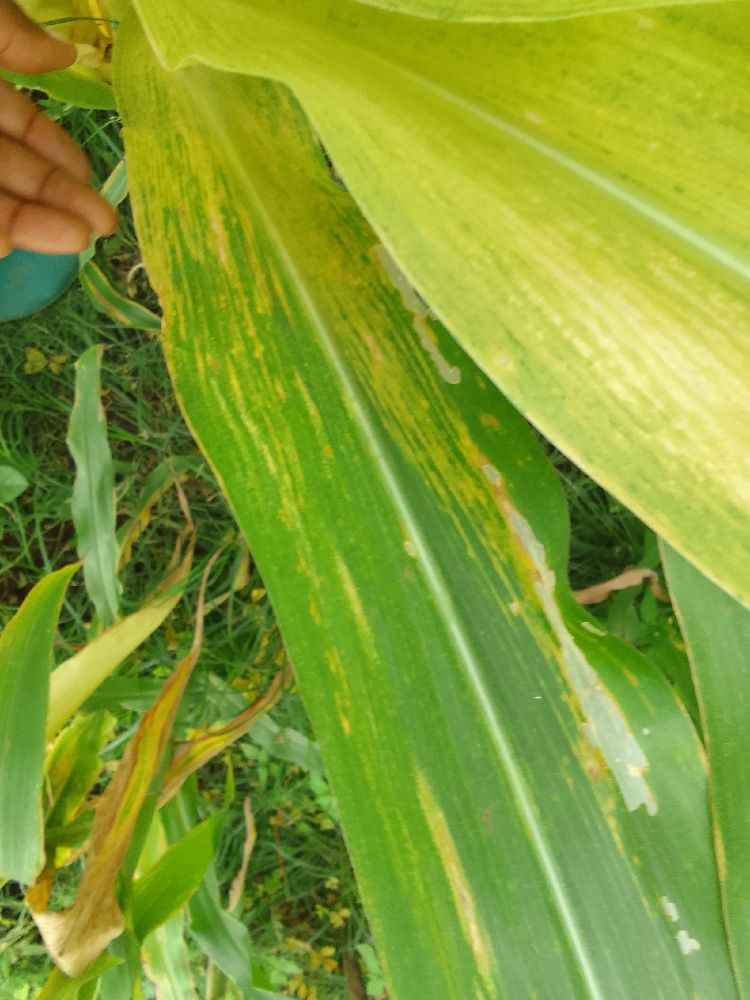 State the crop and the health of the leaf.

maize, maize lethal necrosis
